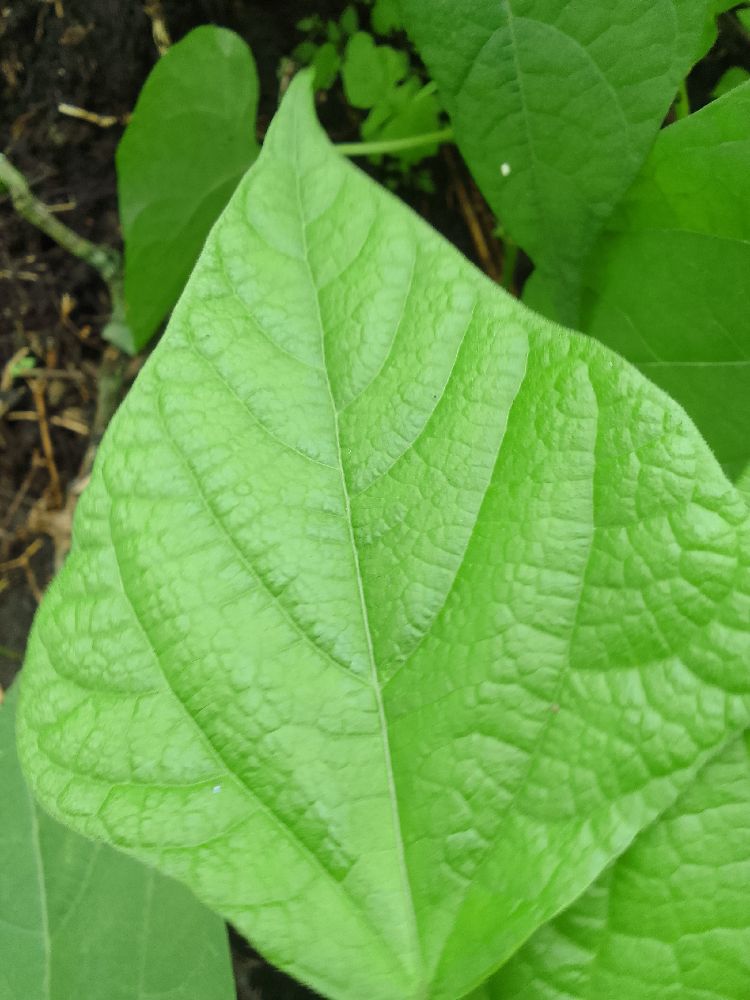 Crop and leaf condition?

common bean, healthy
